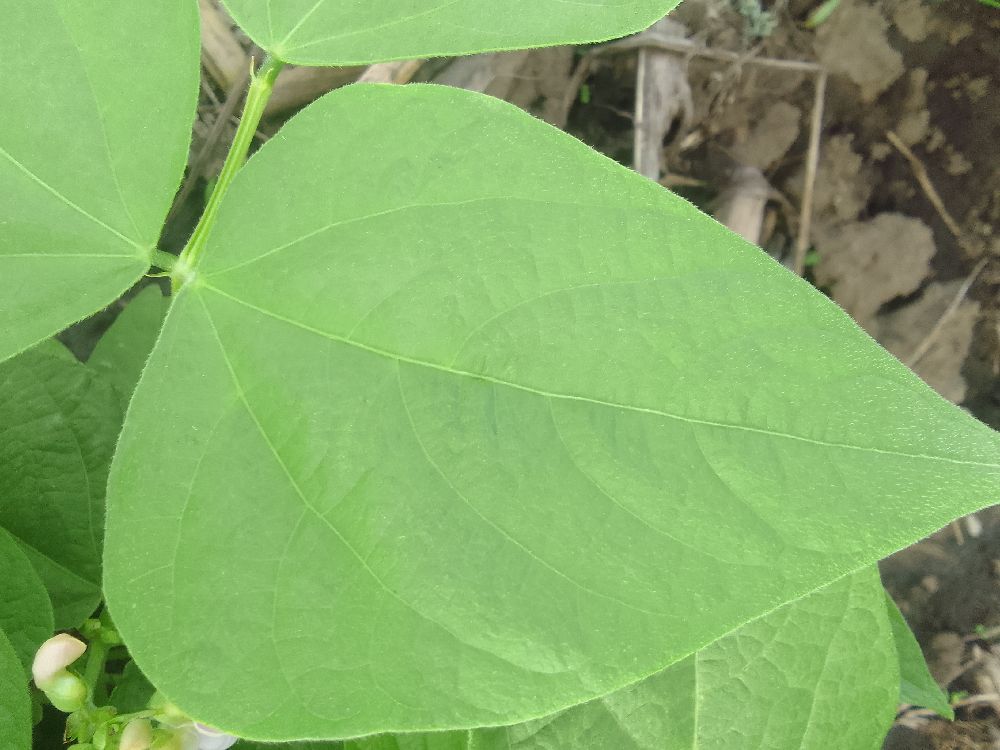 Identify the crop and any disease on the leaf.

common bean, healthy
